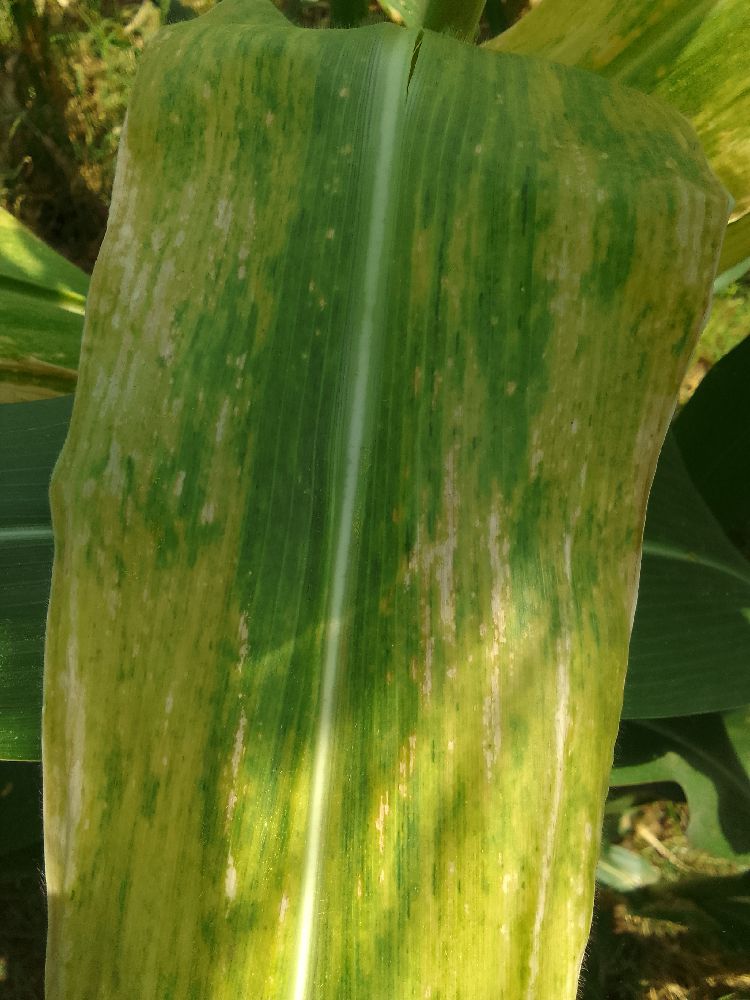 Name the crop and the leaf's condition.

maize, maize lethal necrosis
